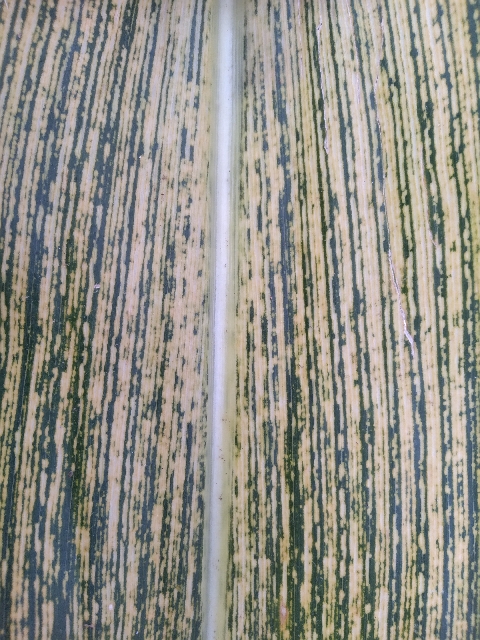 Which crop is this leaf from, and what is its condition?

maize, maize streak virus
